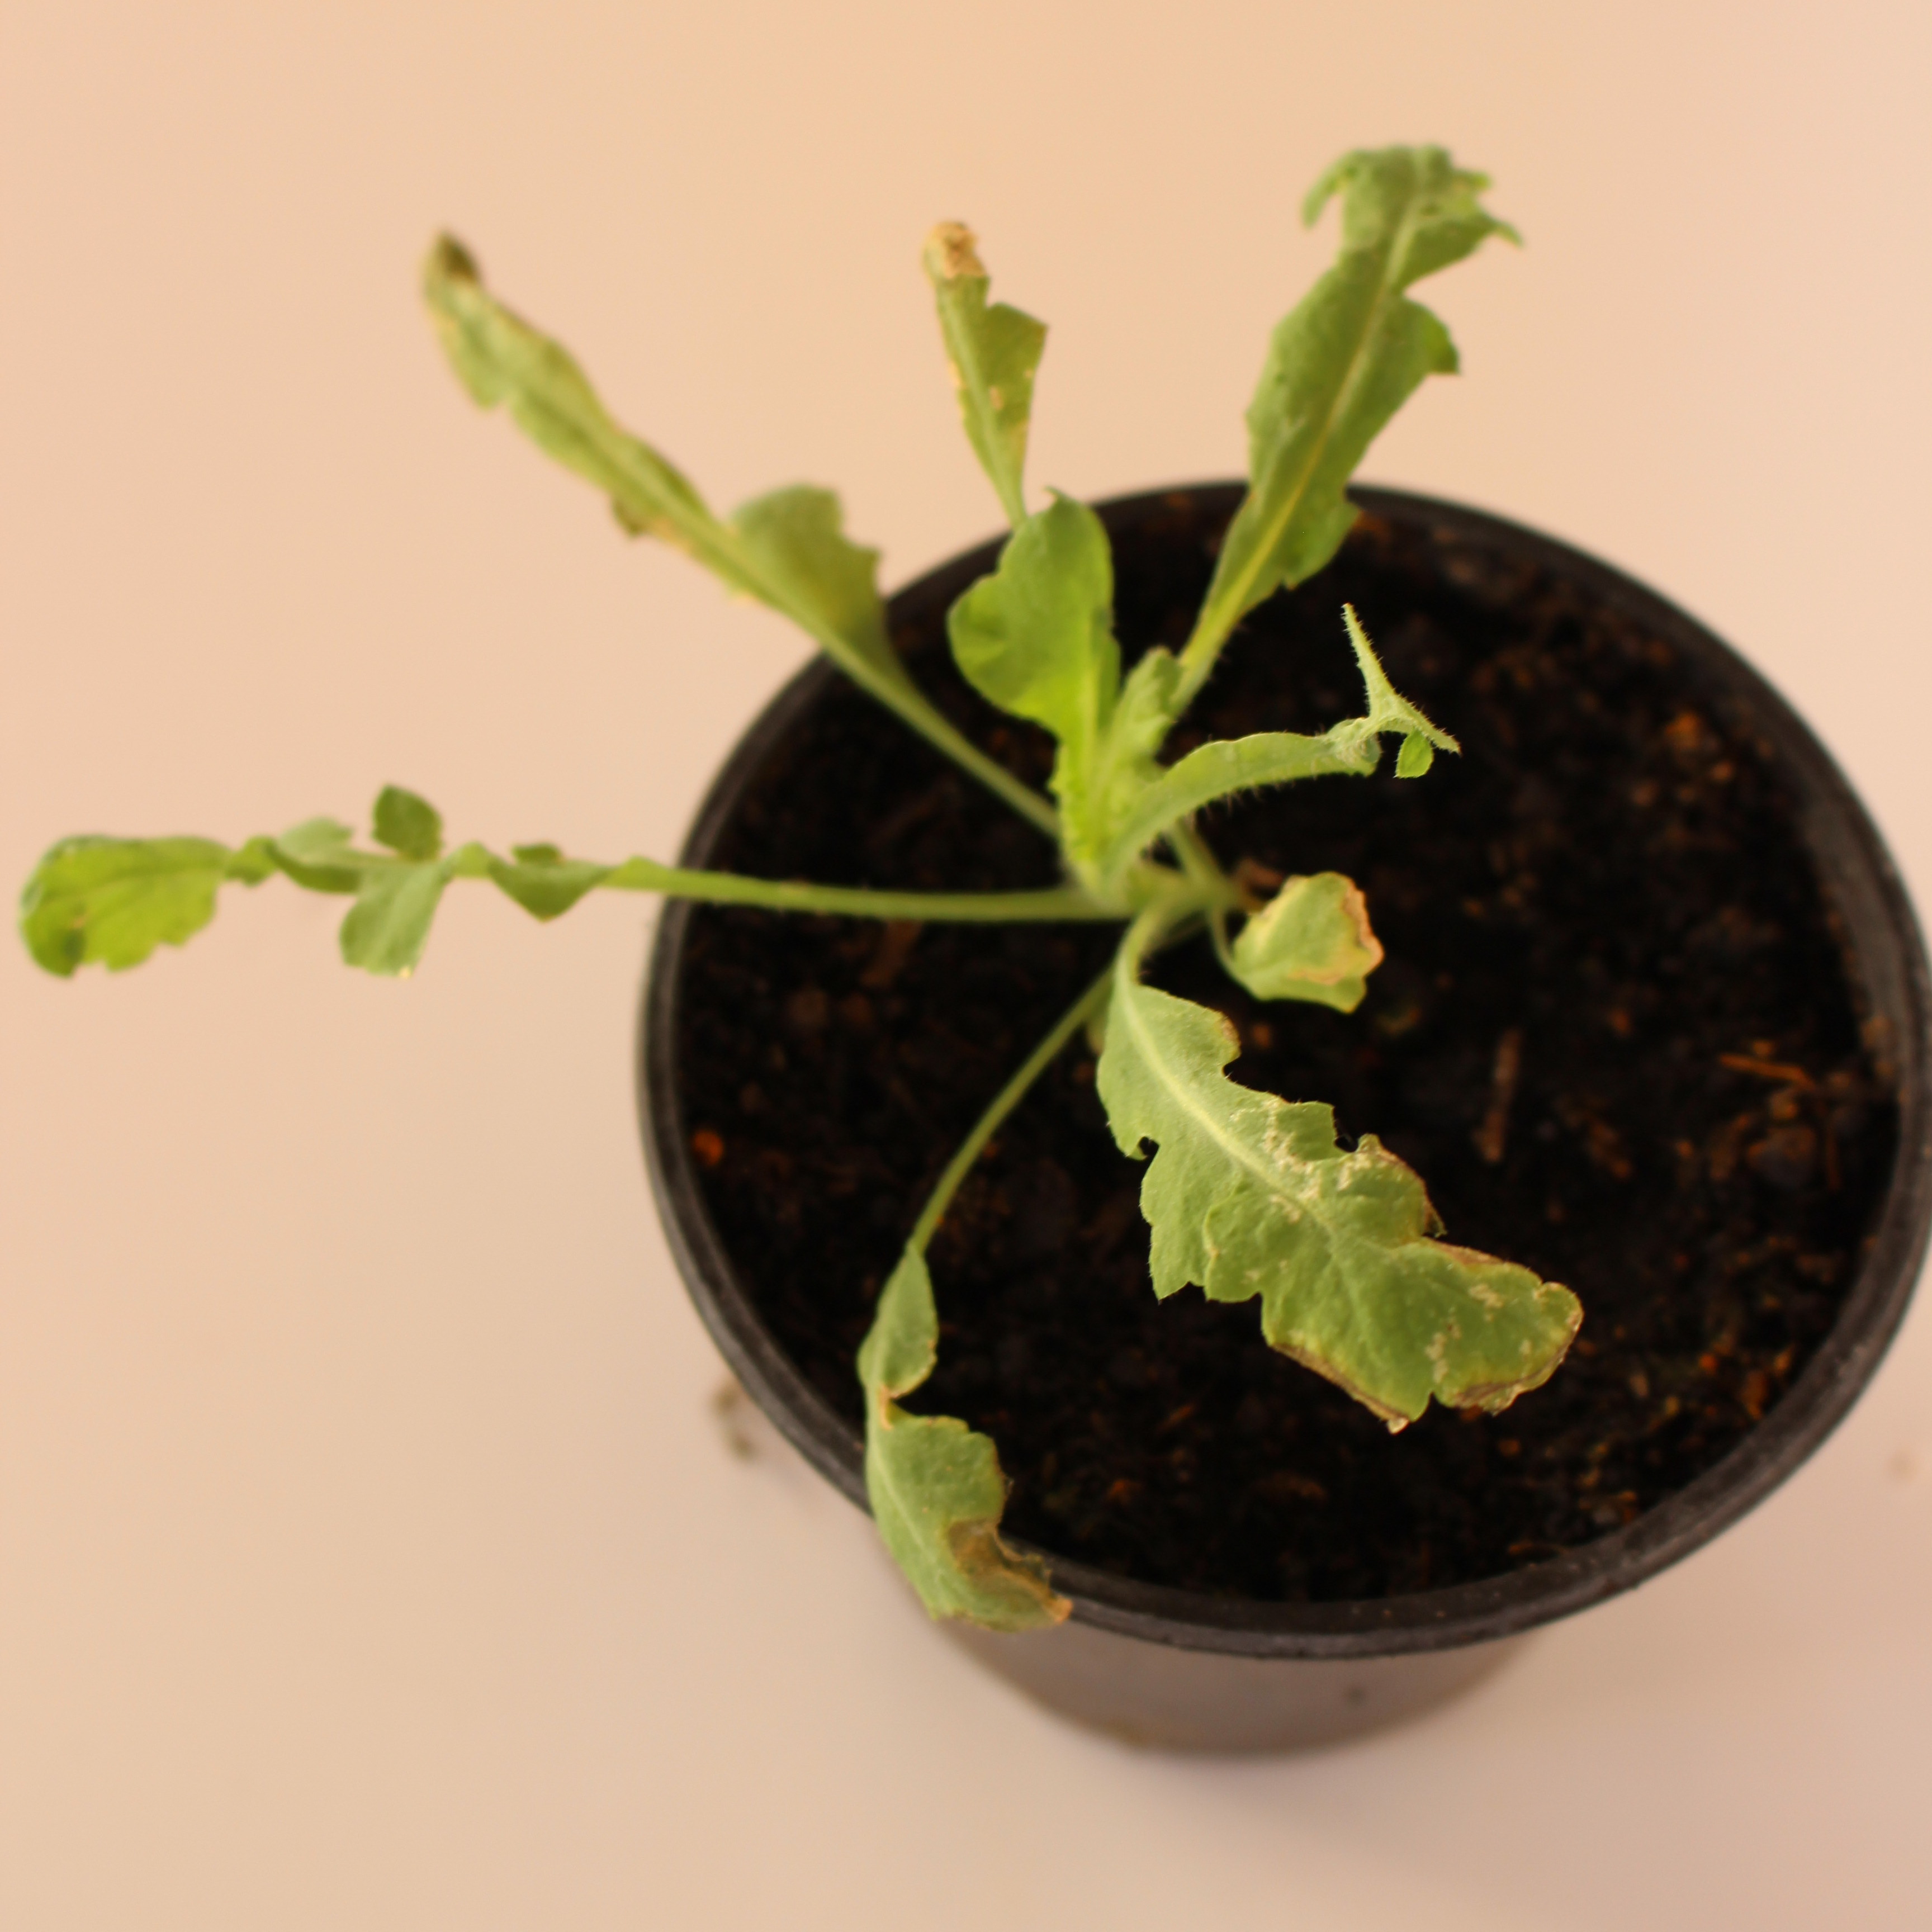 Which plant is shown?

Papaver rhoeas
